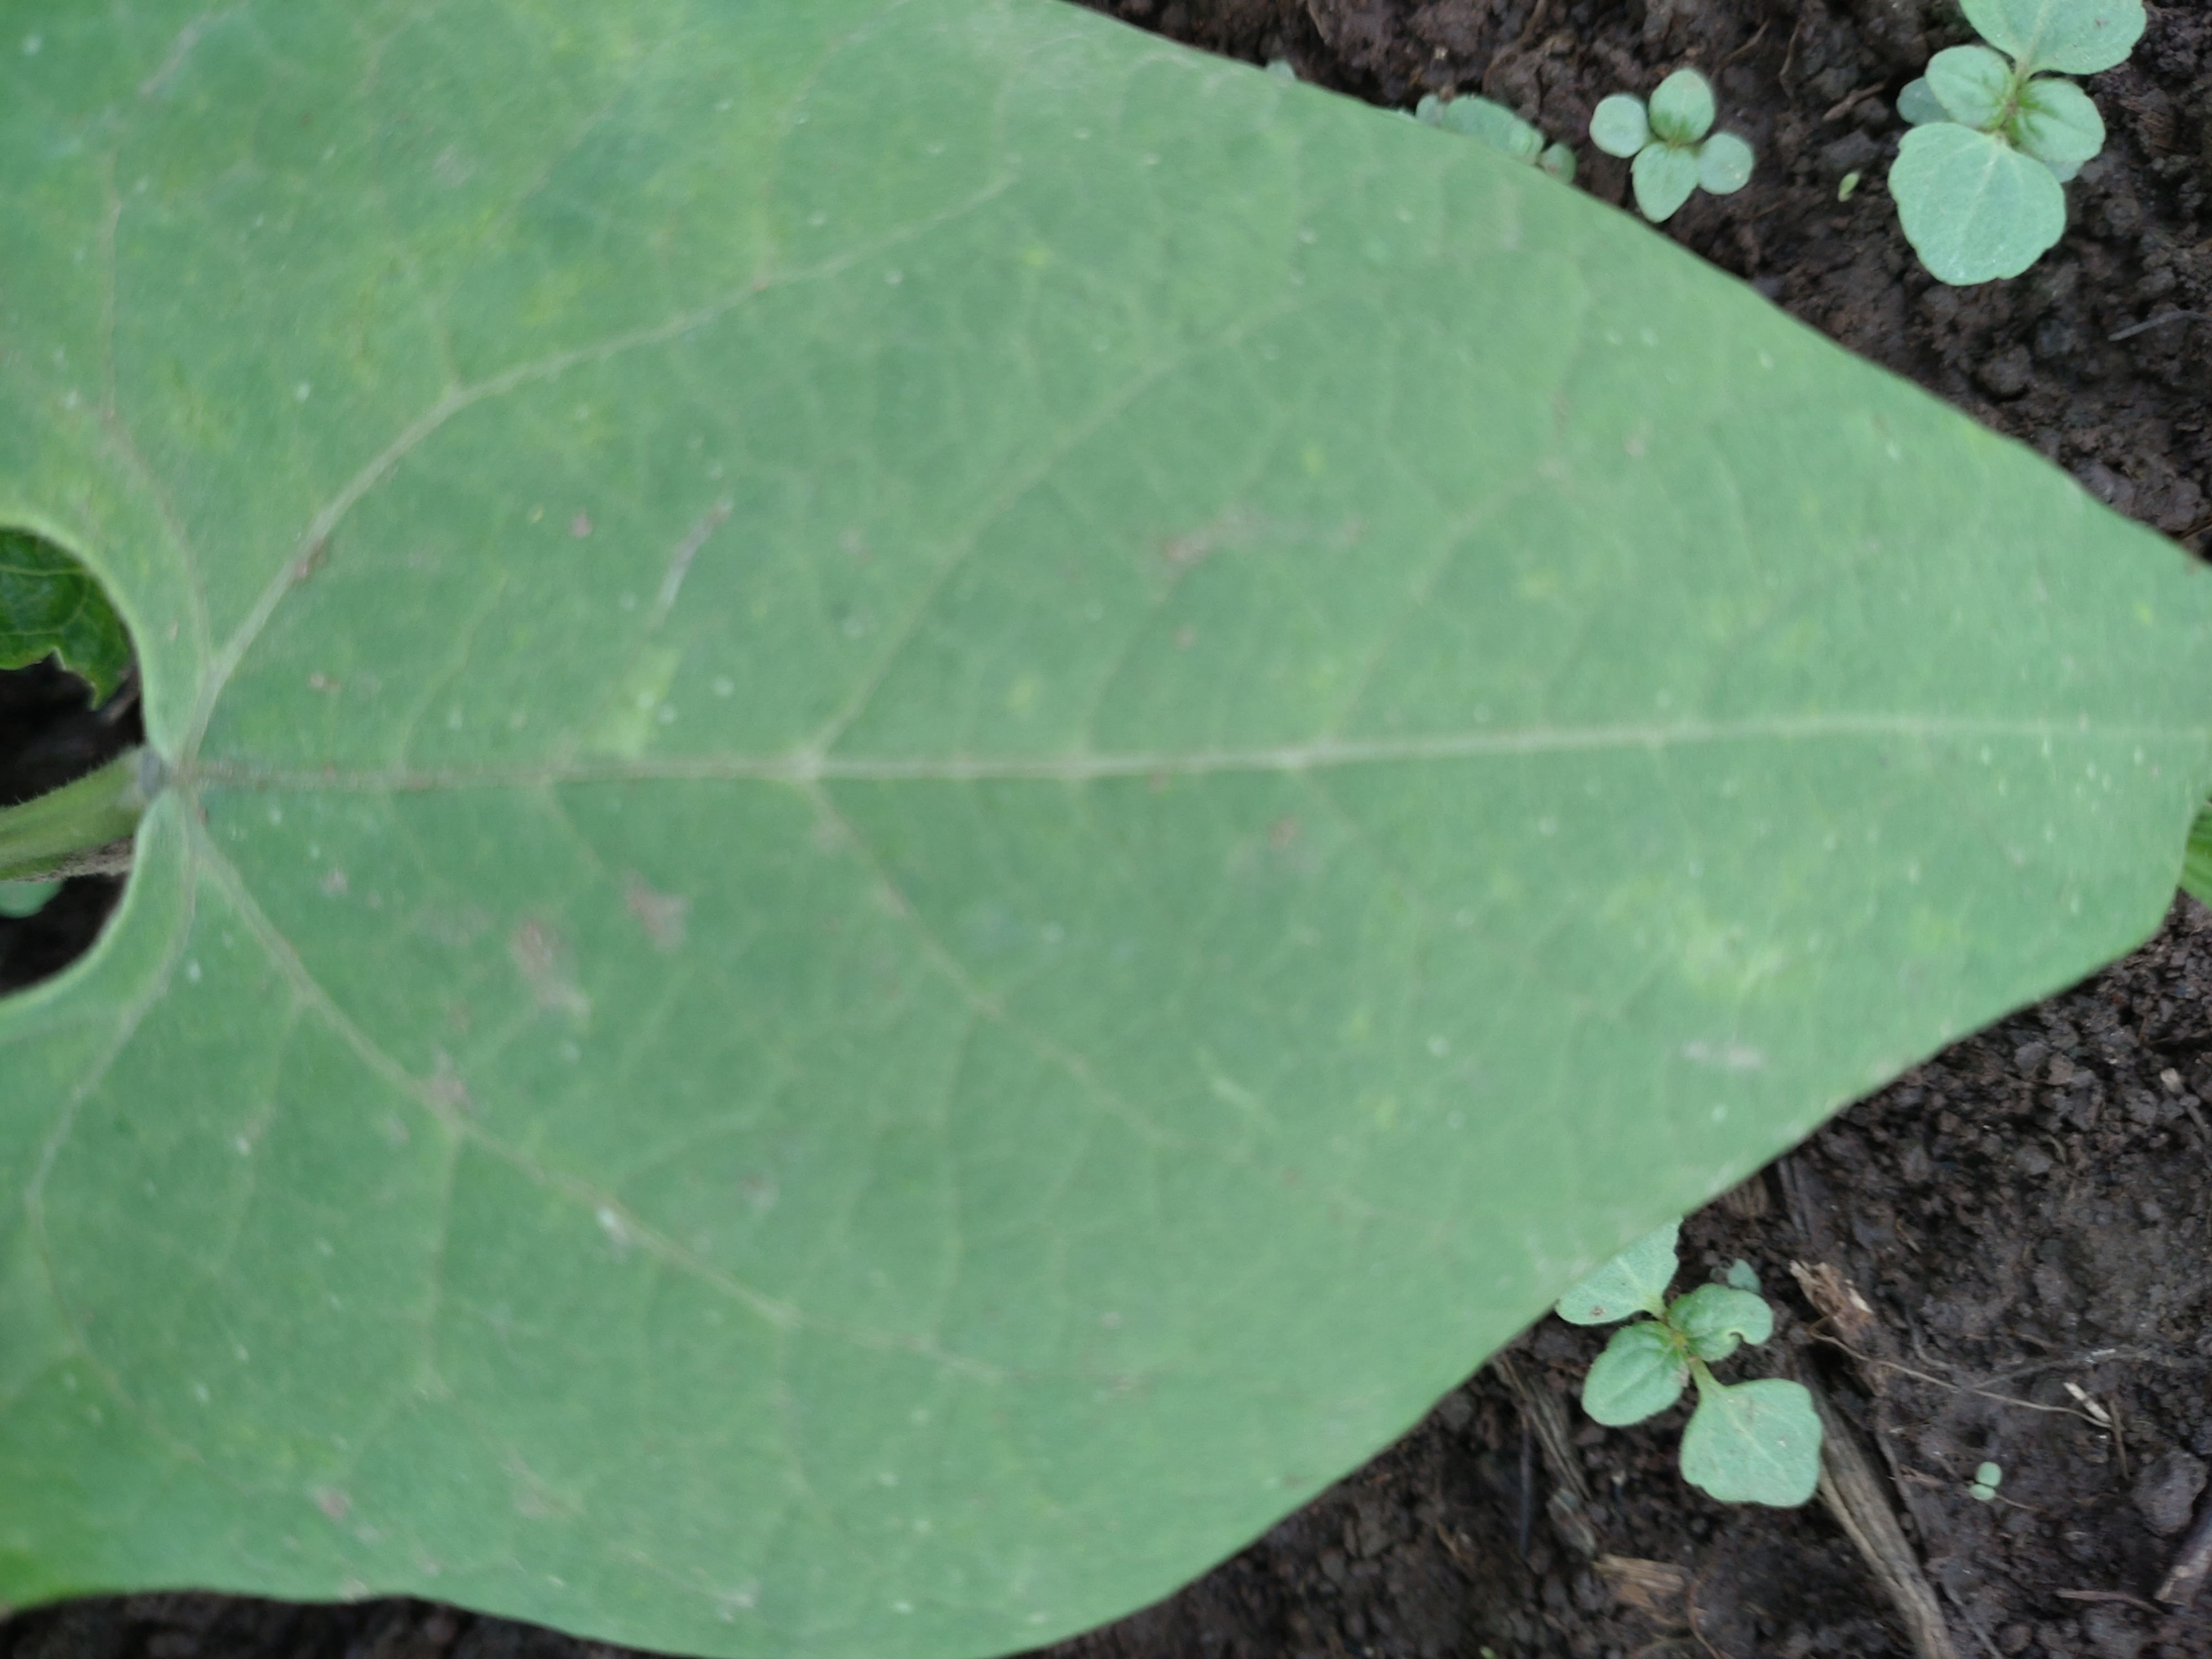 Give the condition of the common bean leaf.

healthy
